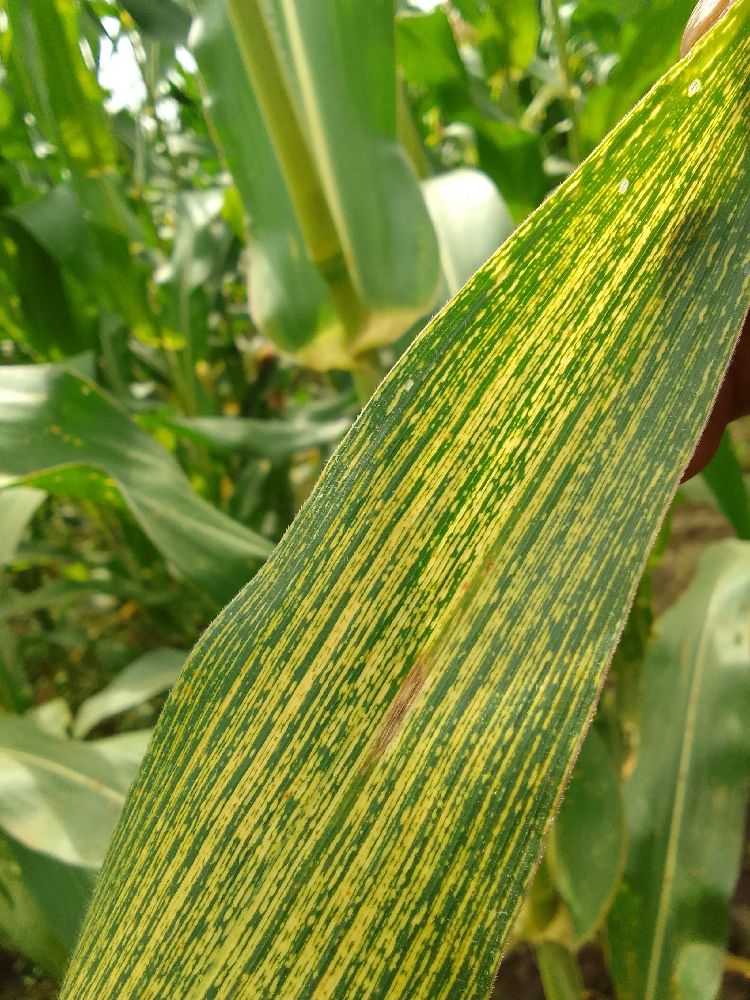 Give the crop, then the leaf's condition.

maize, maize streak virus
